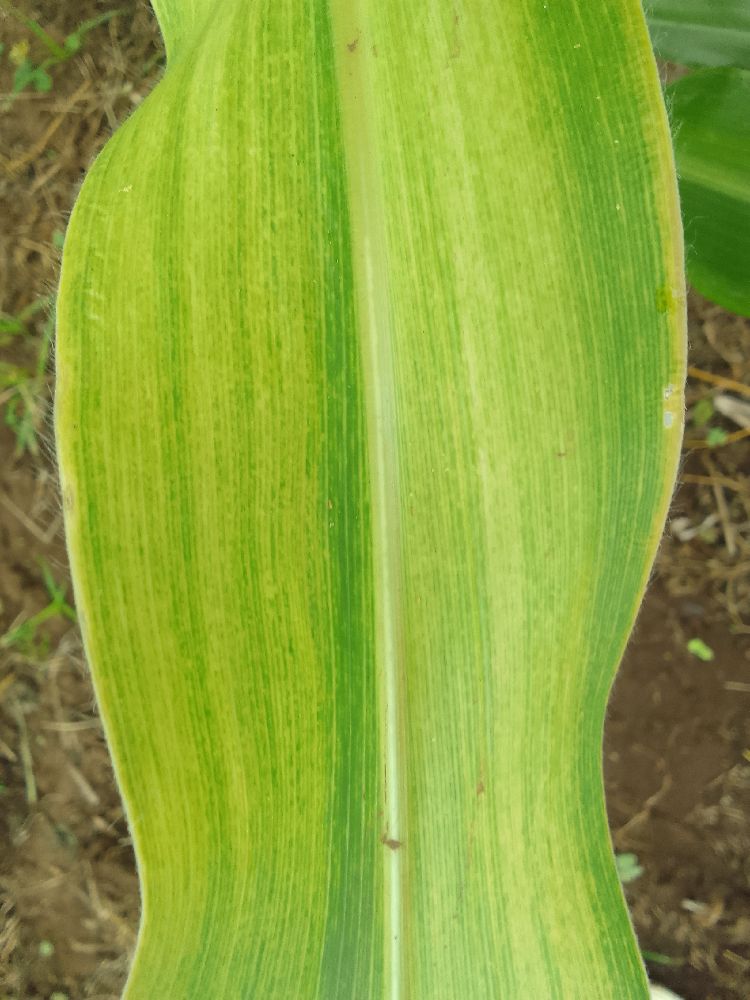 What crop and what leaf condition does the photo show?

maize, maize lethal necrosis
